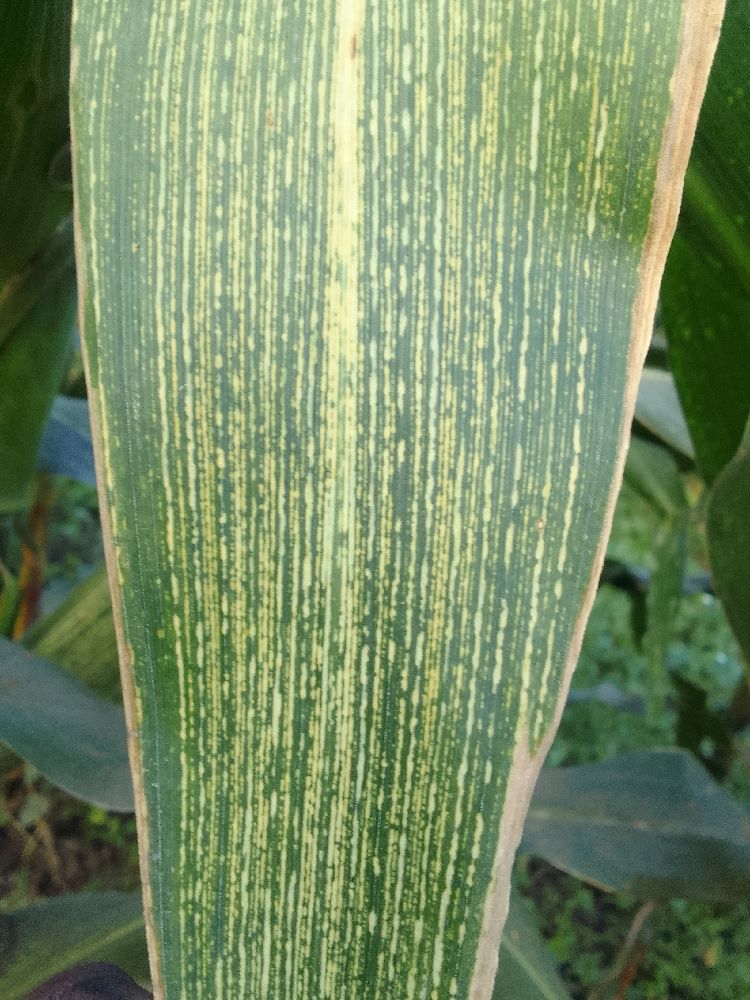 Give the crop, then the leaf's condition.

maize, maize streak virus
